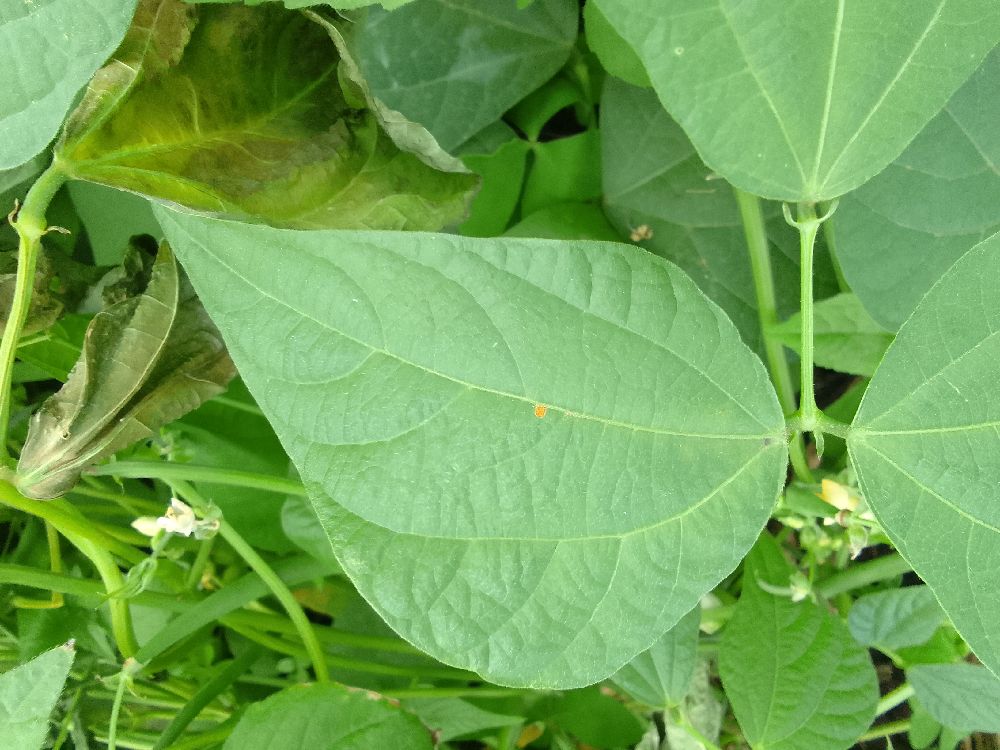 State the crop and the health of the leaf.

common bean, healthy
